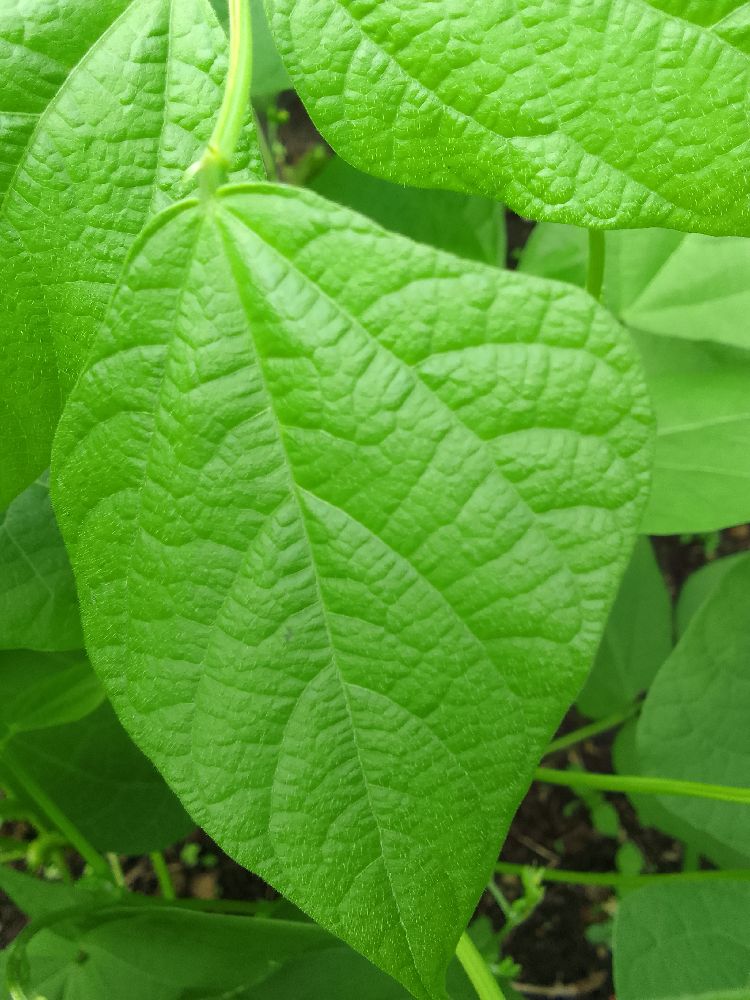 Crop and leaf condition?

common bean, healthy
